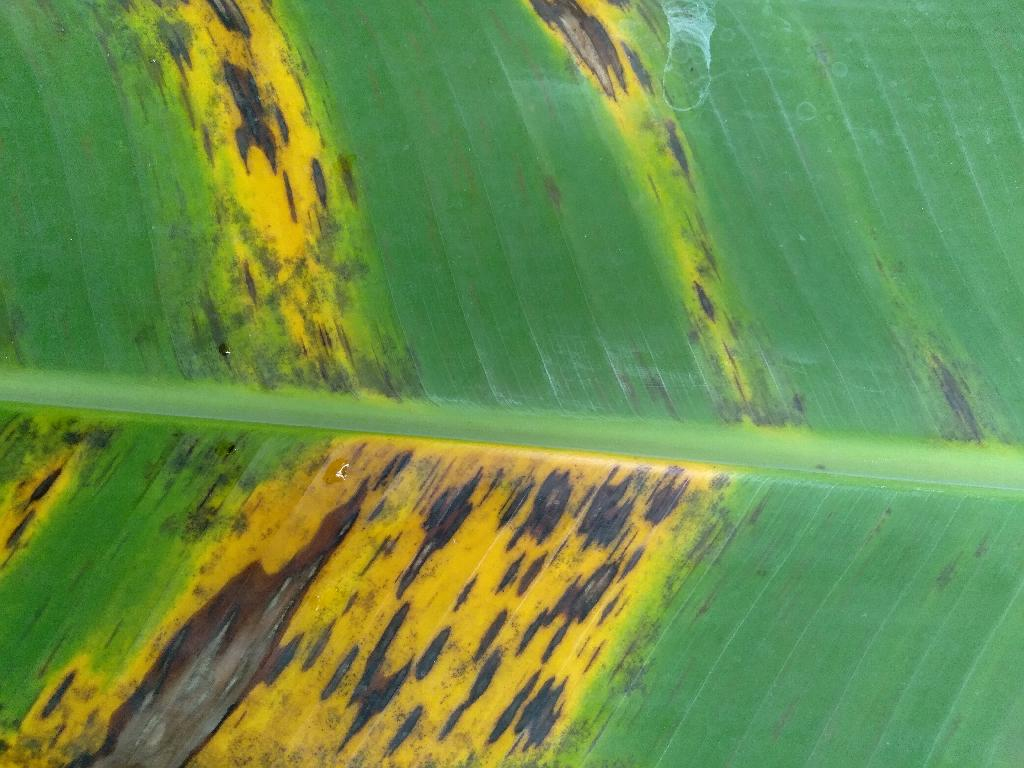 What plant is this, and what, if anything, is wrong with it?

banana, black sigatoka
